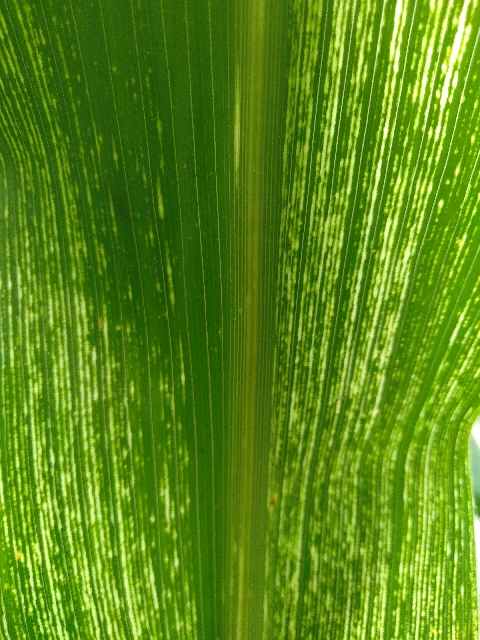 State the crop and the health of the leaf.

maize, maize streak virus
